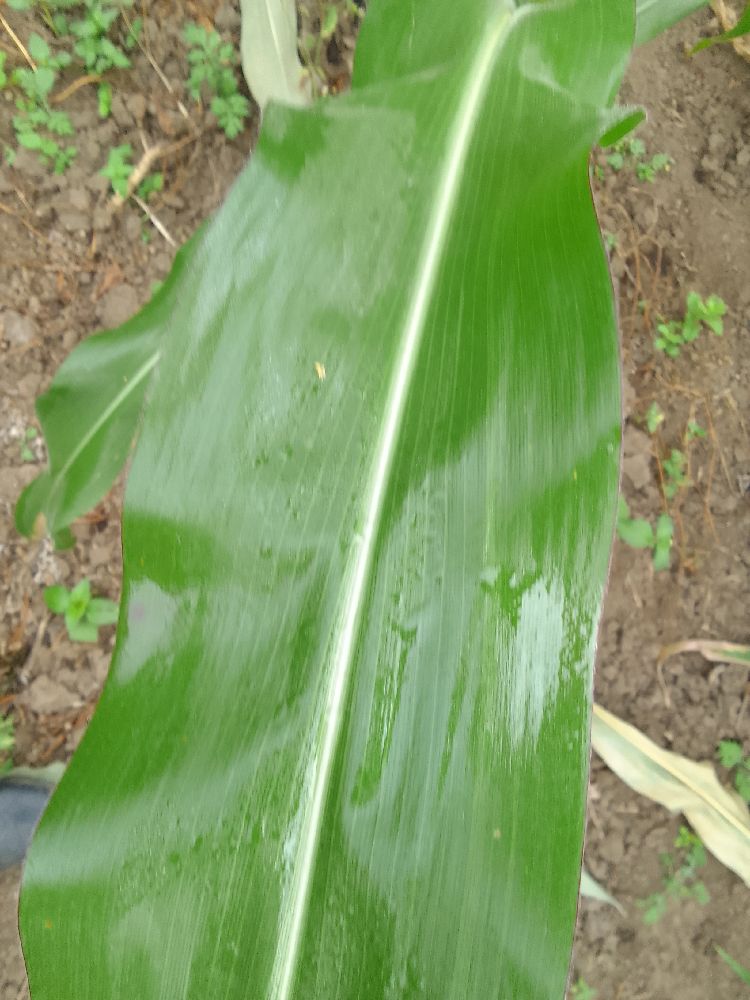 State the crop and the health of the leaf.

maize, healthy
